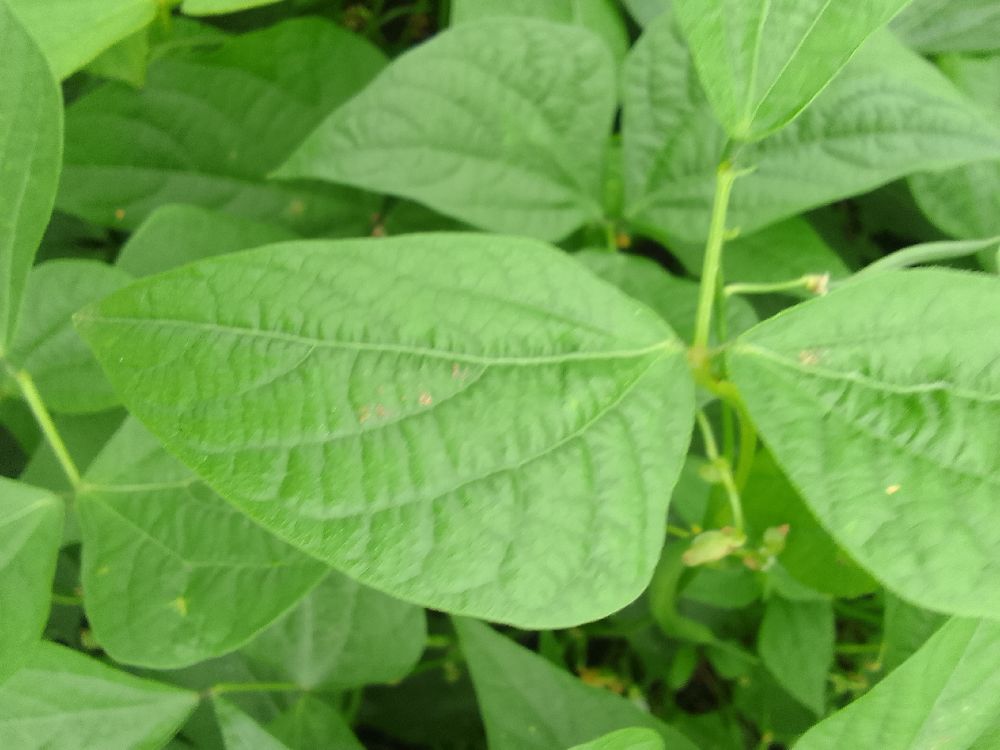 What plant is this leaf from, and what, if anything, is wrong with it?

common bean, healthy
